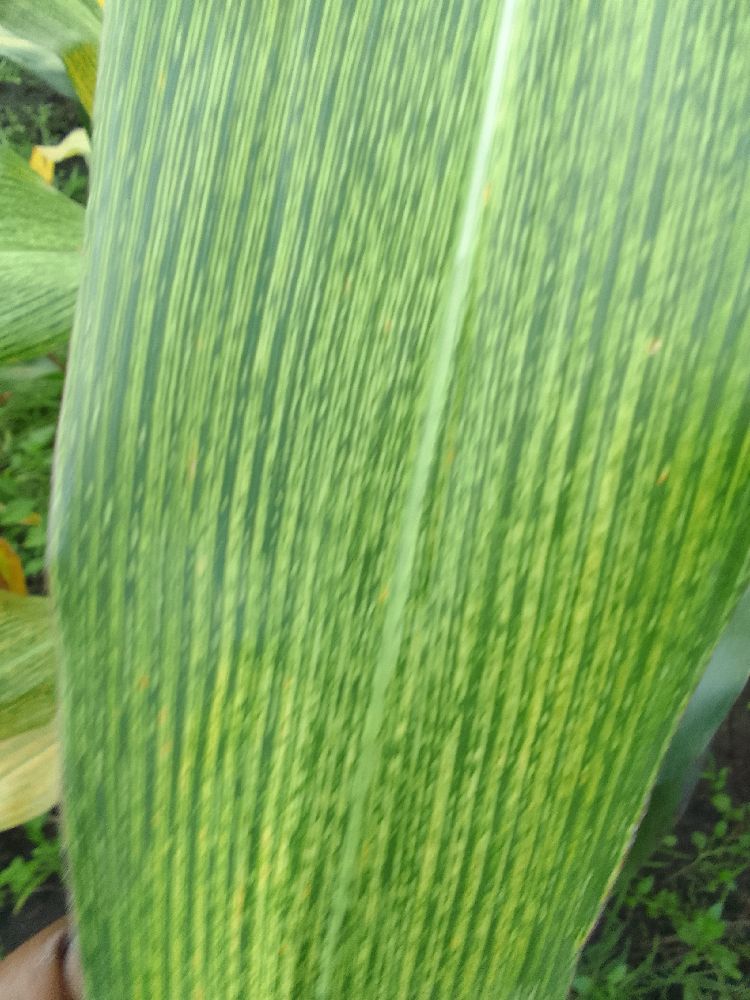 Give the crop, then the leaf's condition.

maize, maize streak virus
